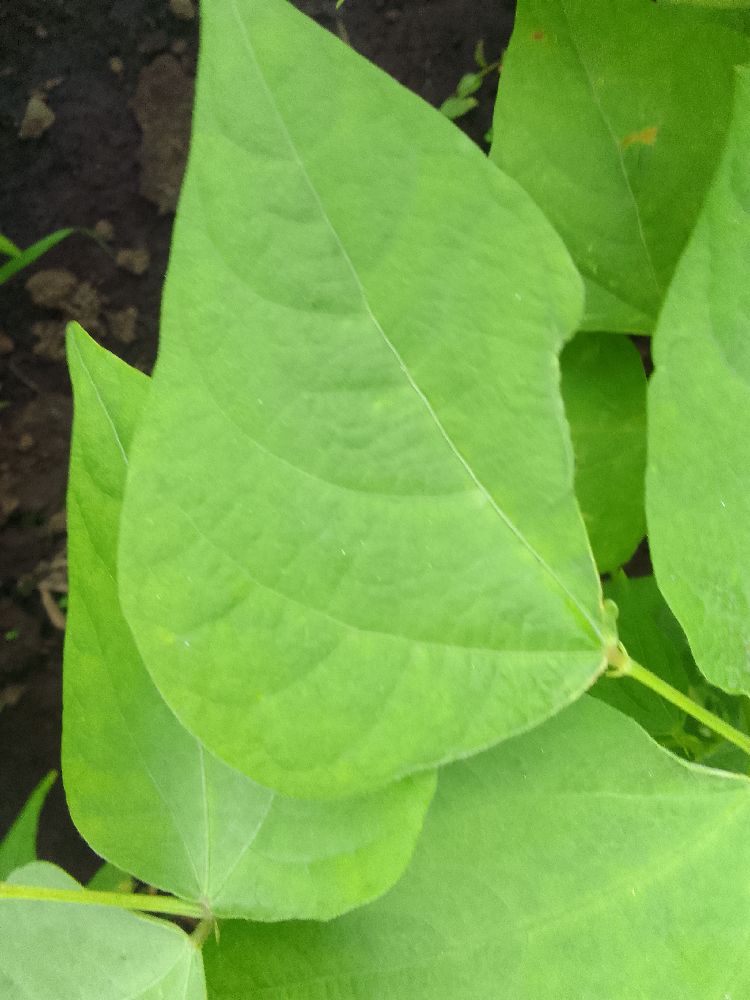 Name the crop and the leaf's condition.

common bean, healthy
